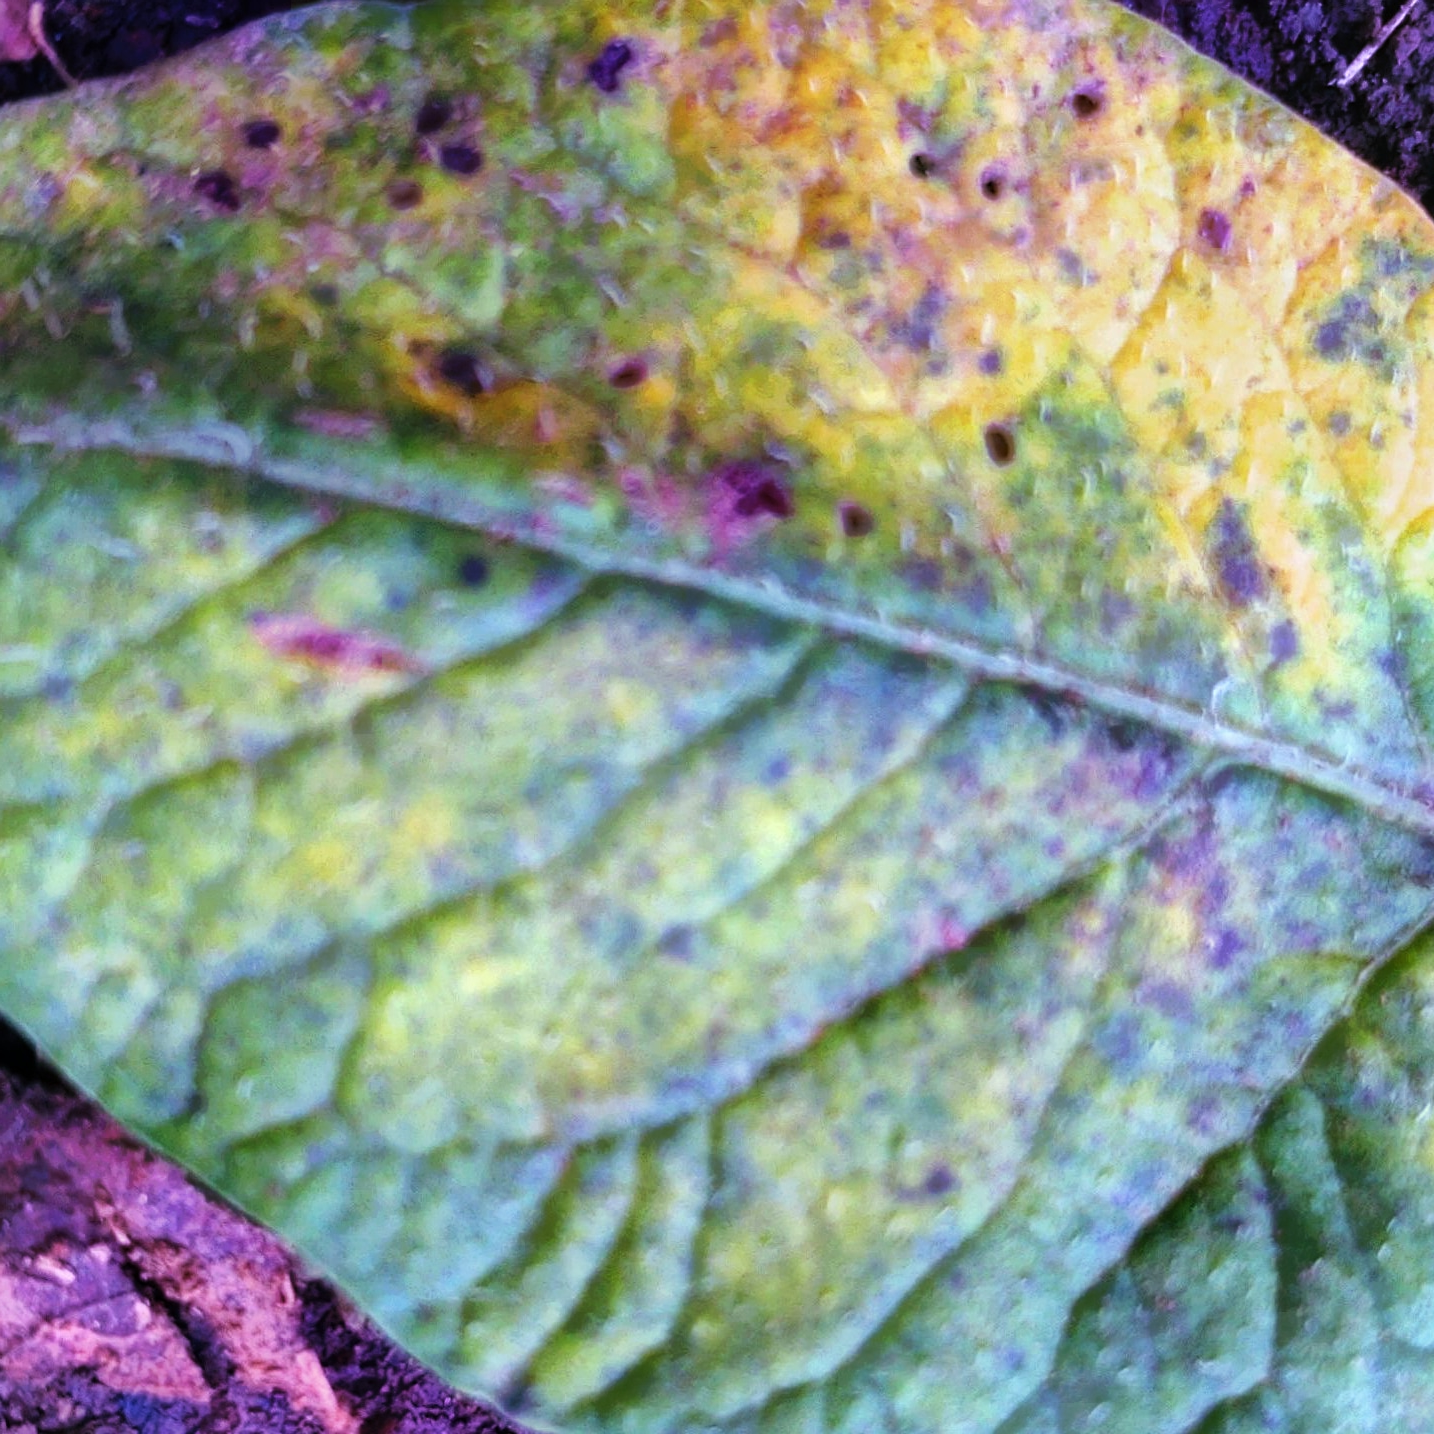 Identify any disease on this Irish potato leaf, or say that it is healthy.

late blight
